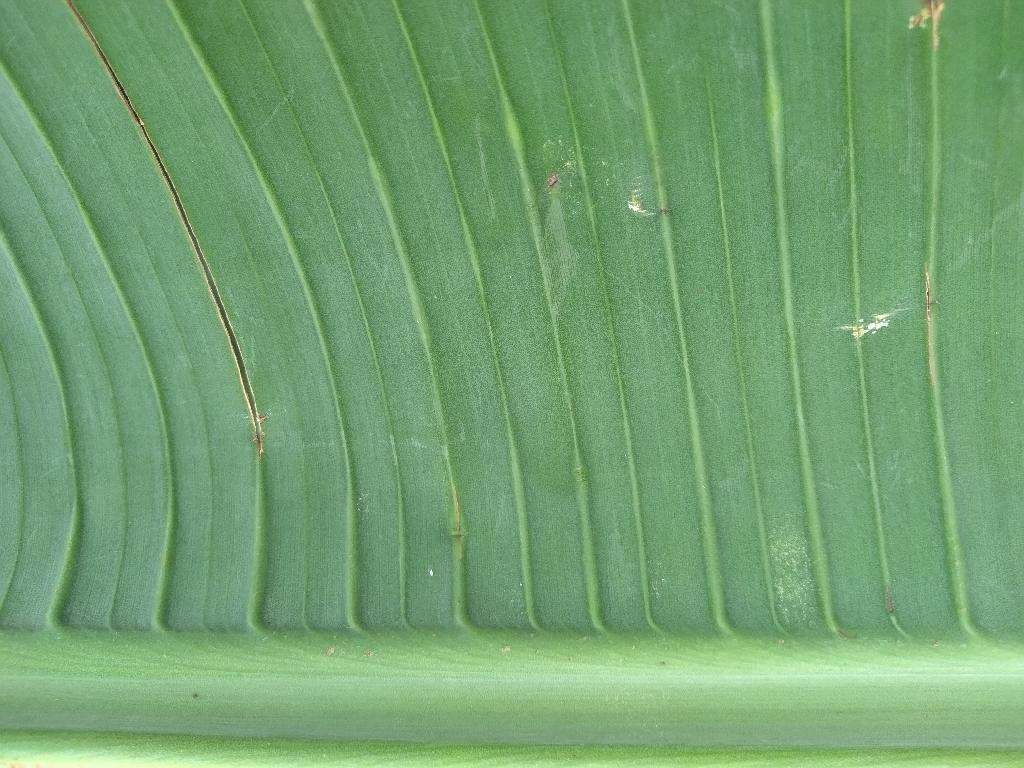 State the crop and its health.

banana, healthy
